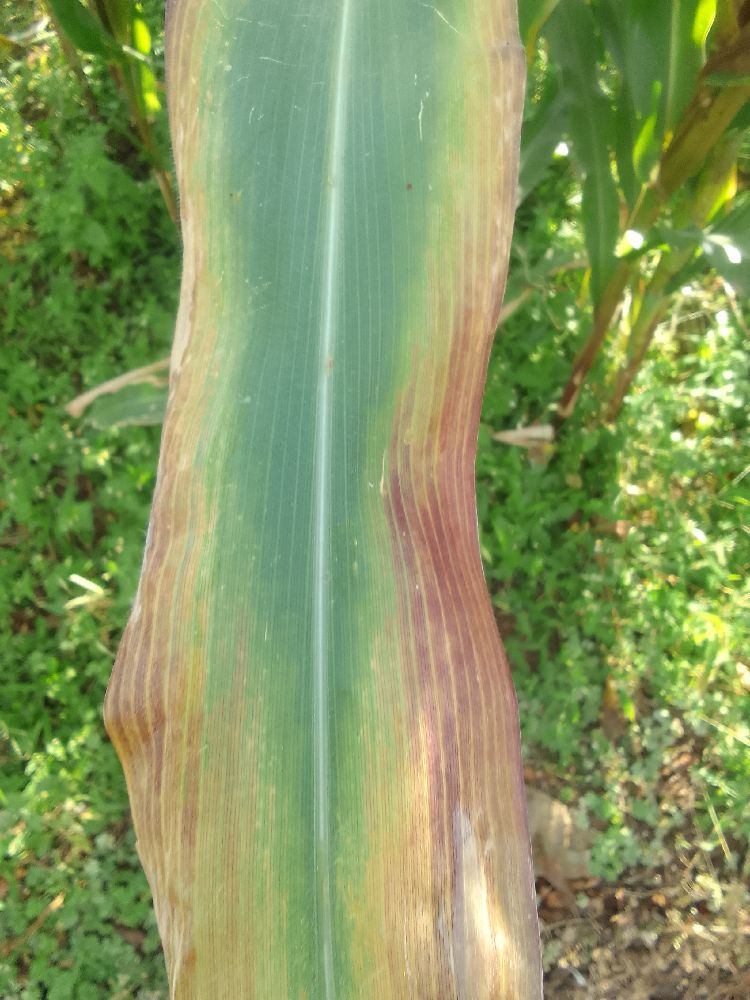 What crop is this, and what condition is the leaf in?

maize, maize lethal necrosis
